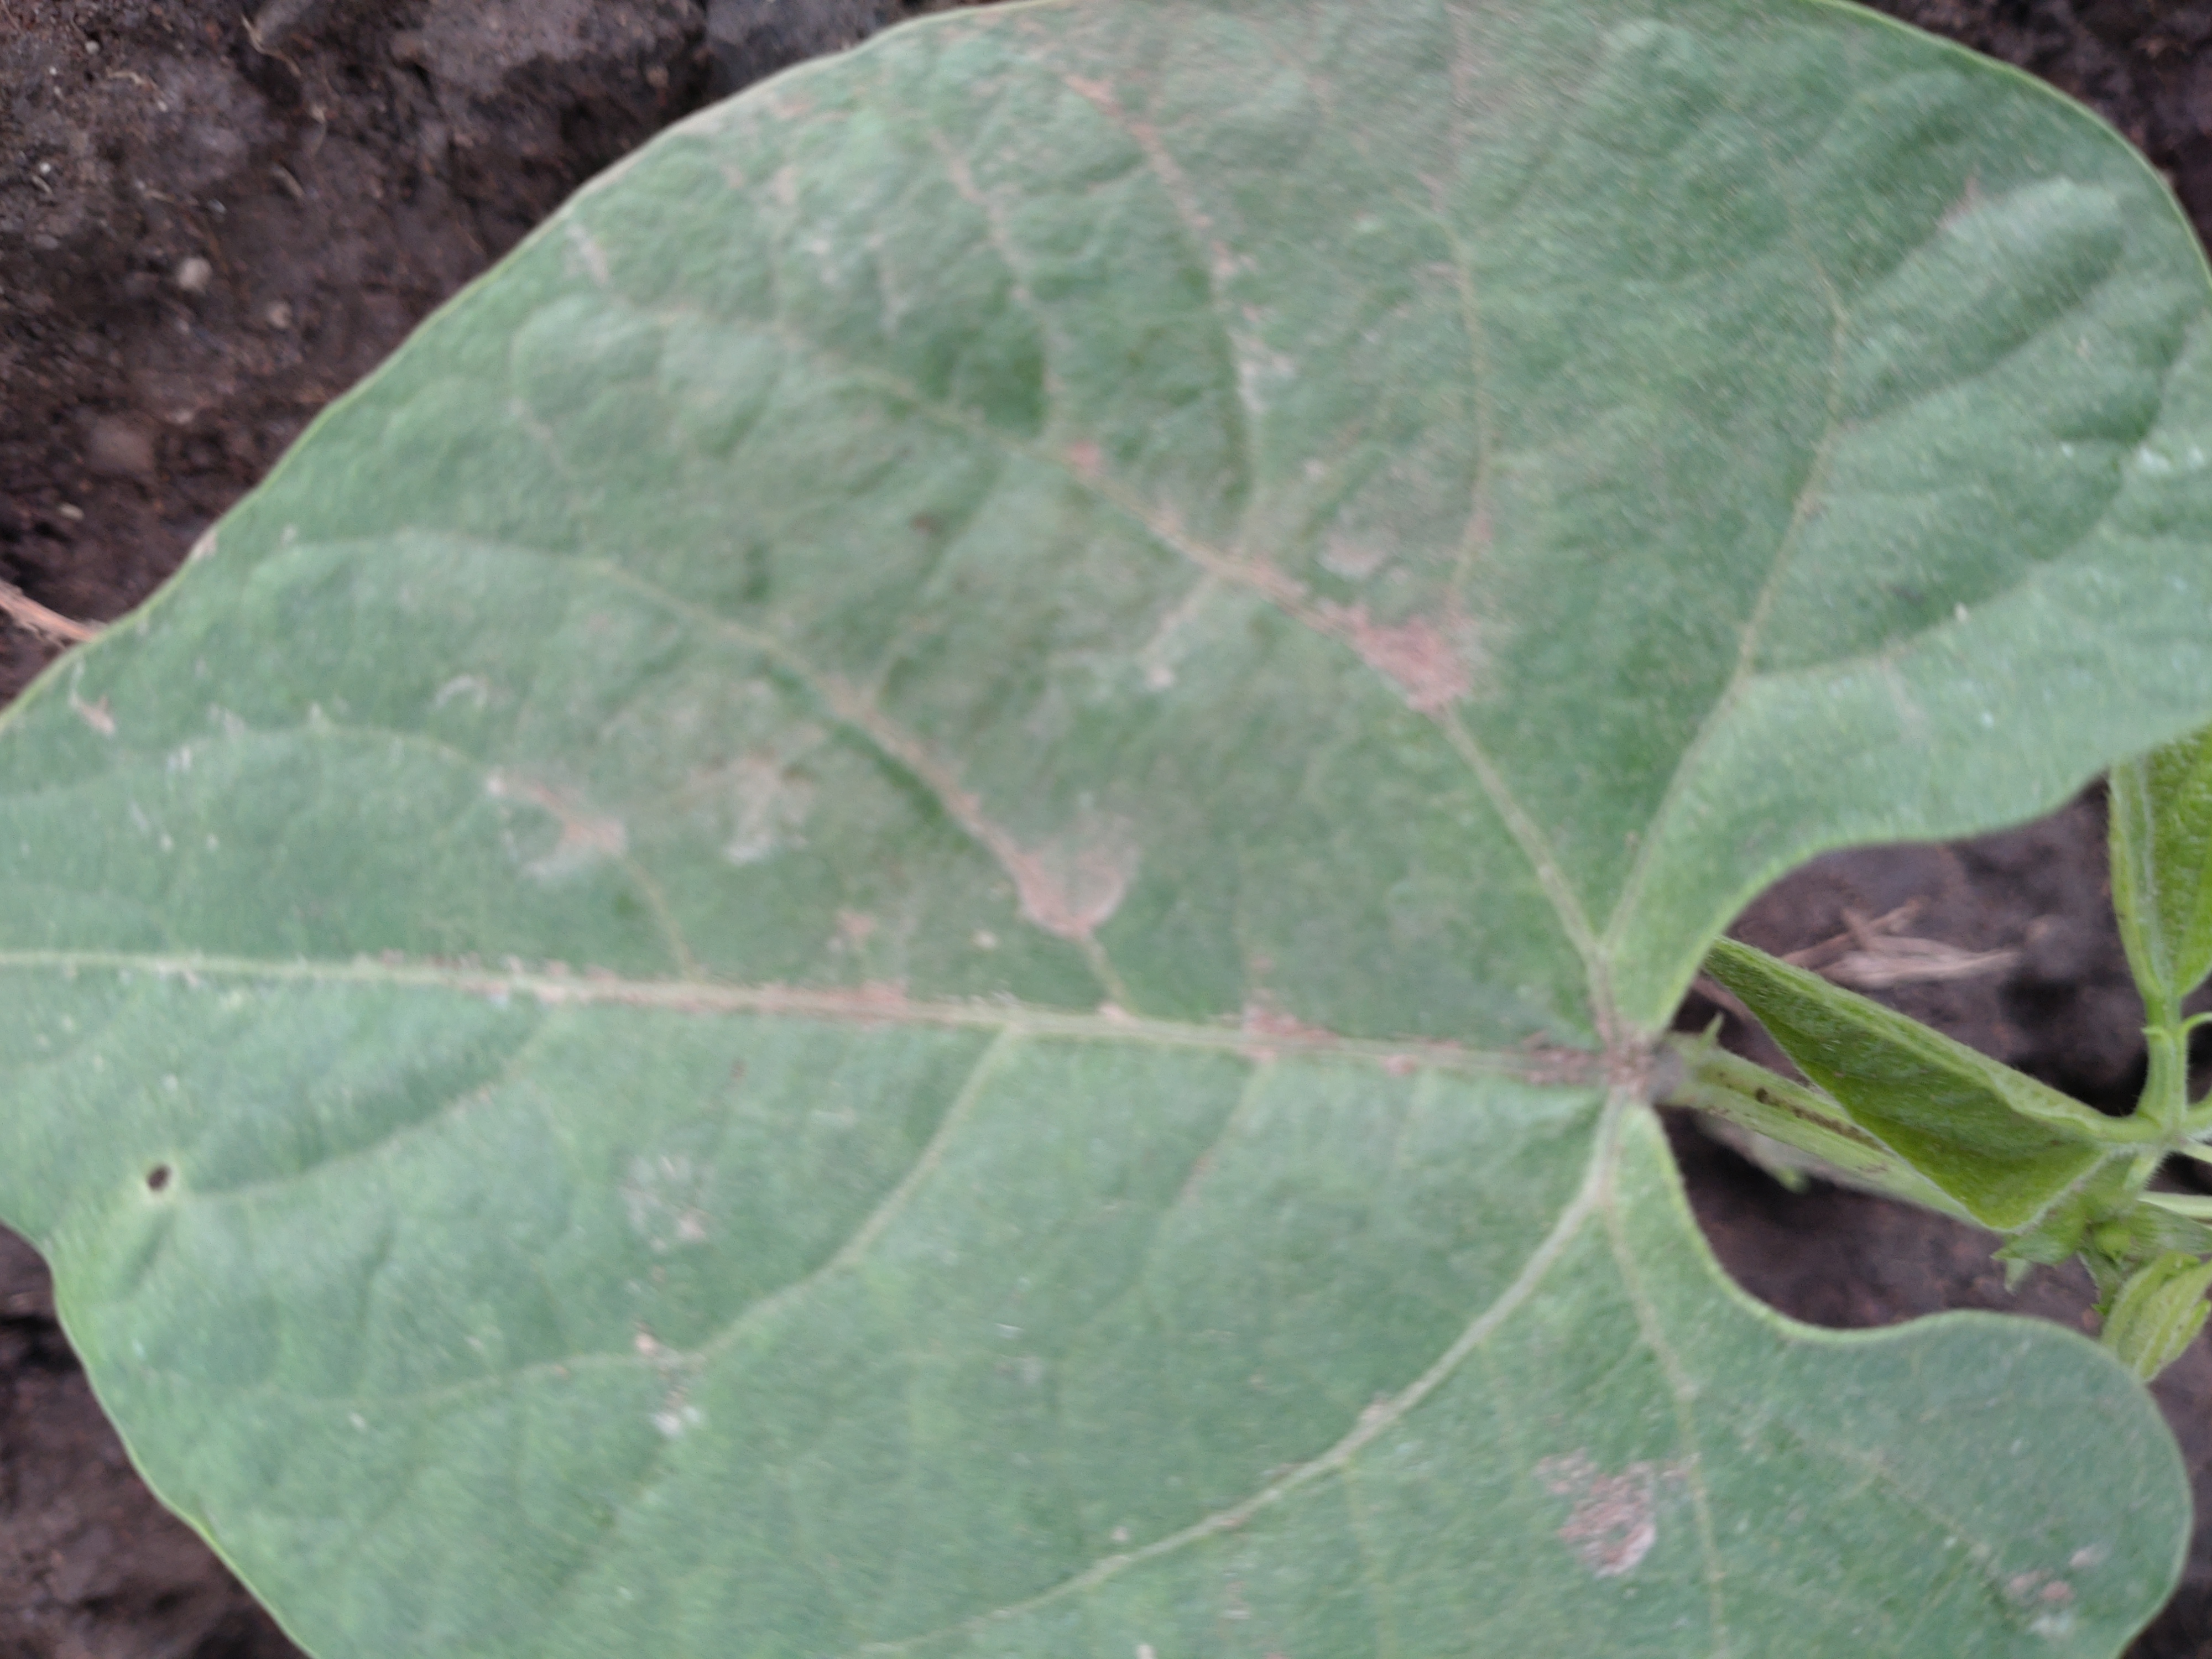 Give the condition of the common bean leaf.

healthy
